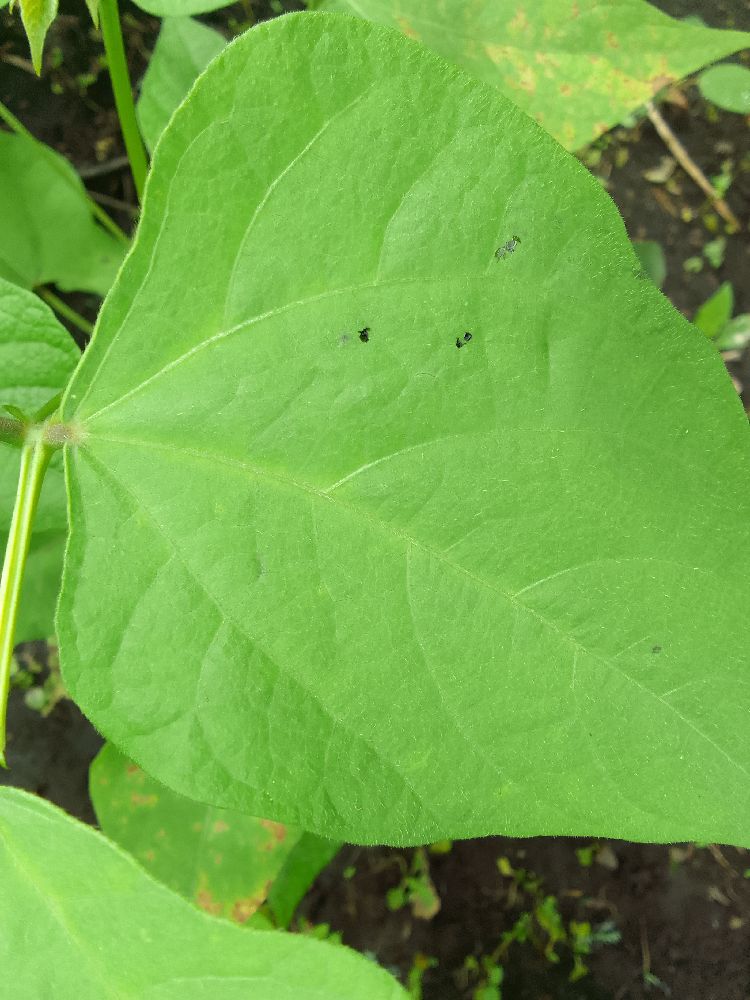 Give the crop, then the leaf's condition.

common bean, healthy
